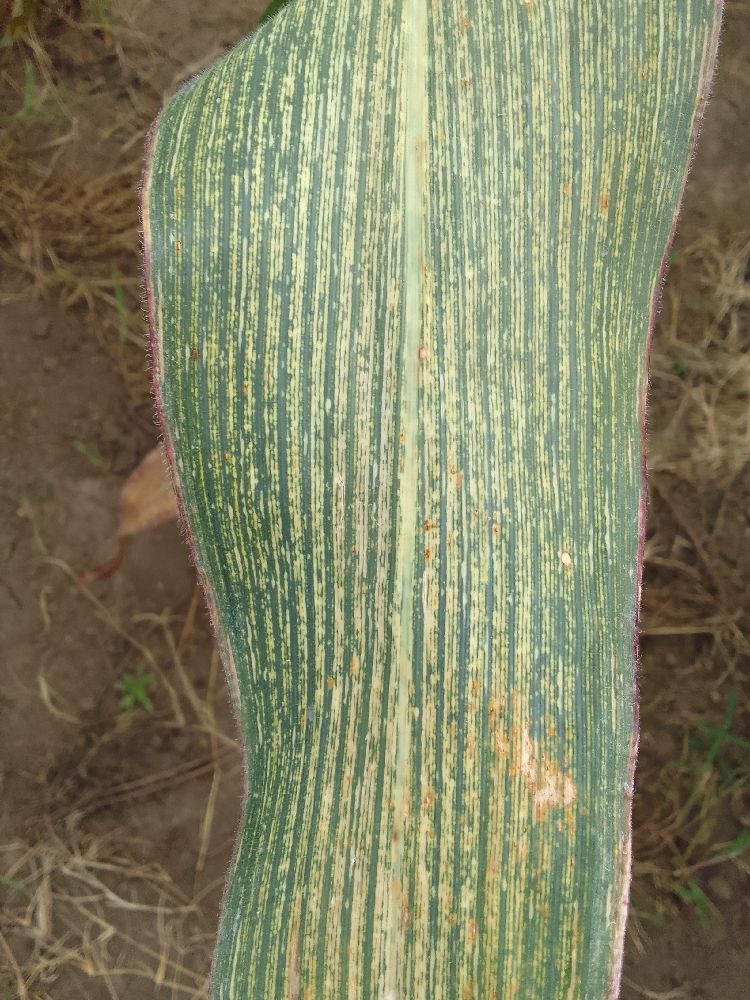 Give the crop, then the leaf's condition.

maize, maize streak virus
